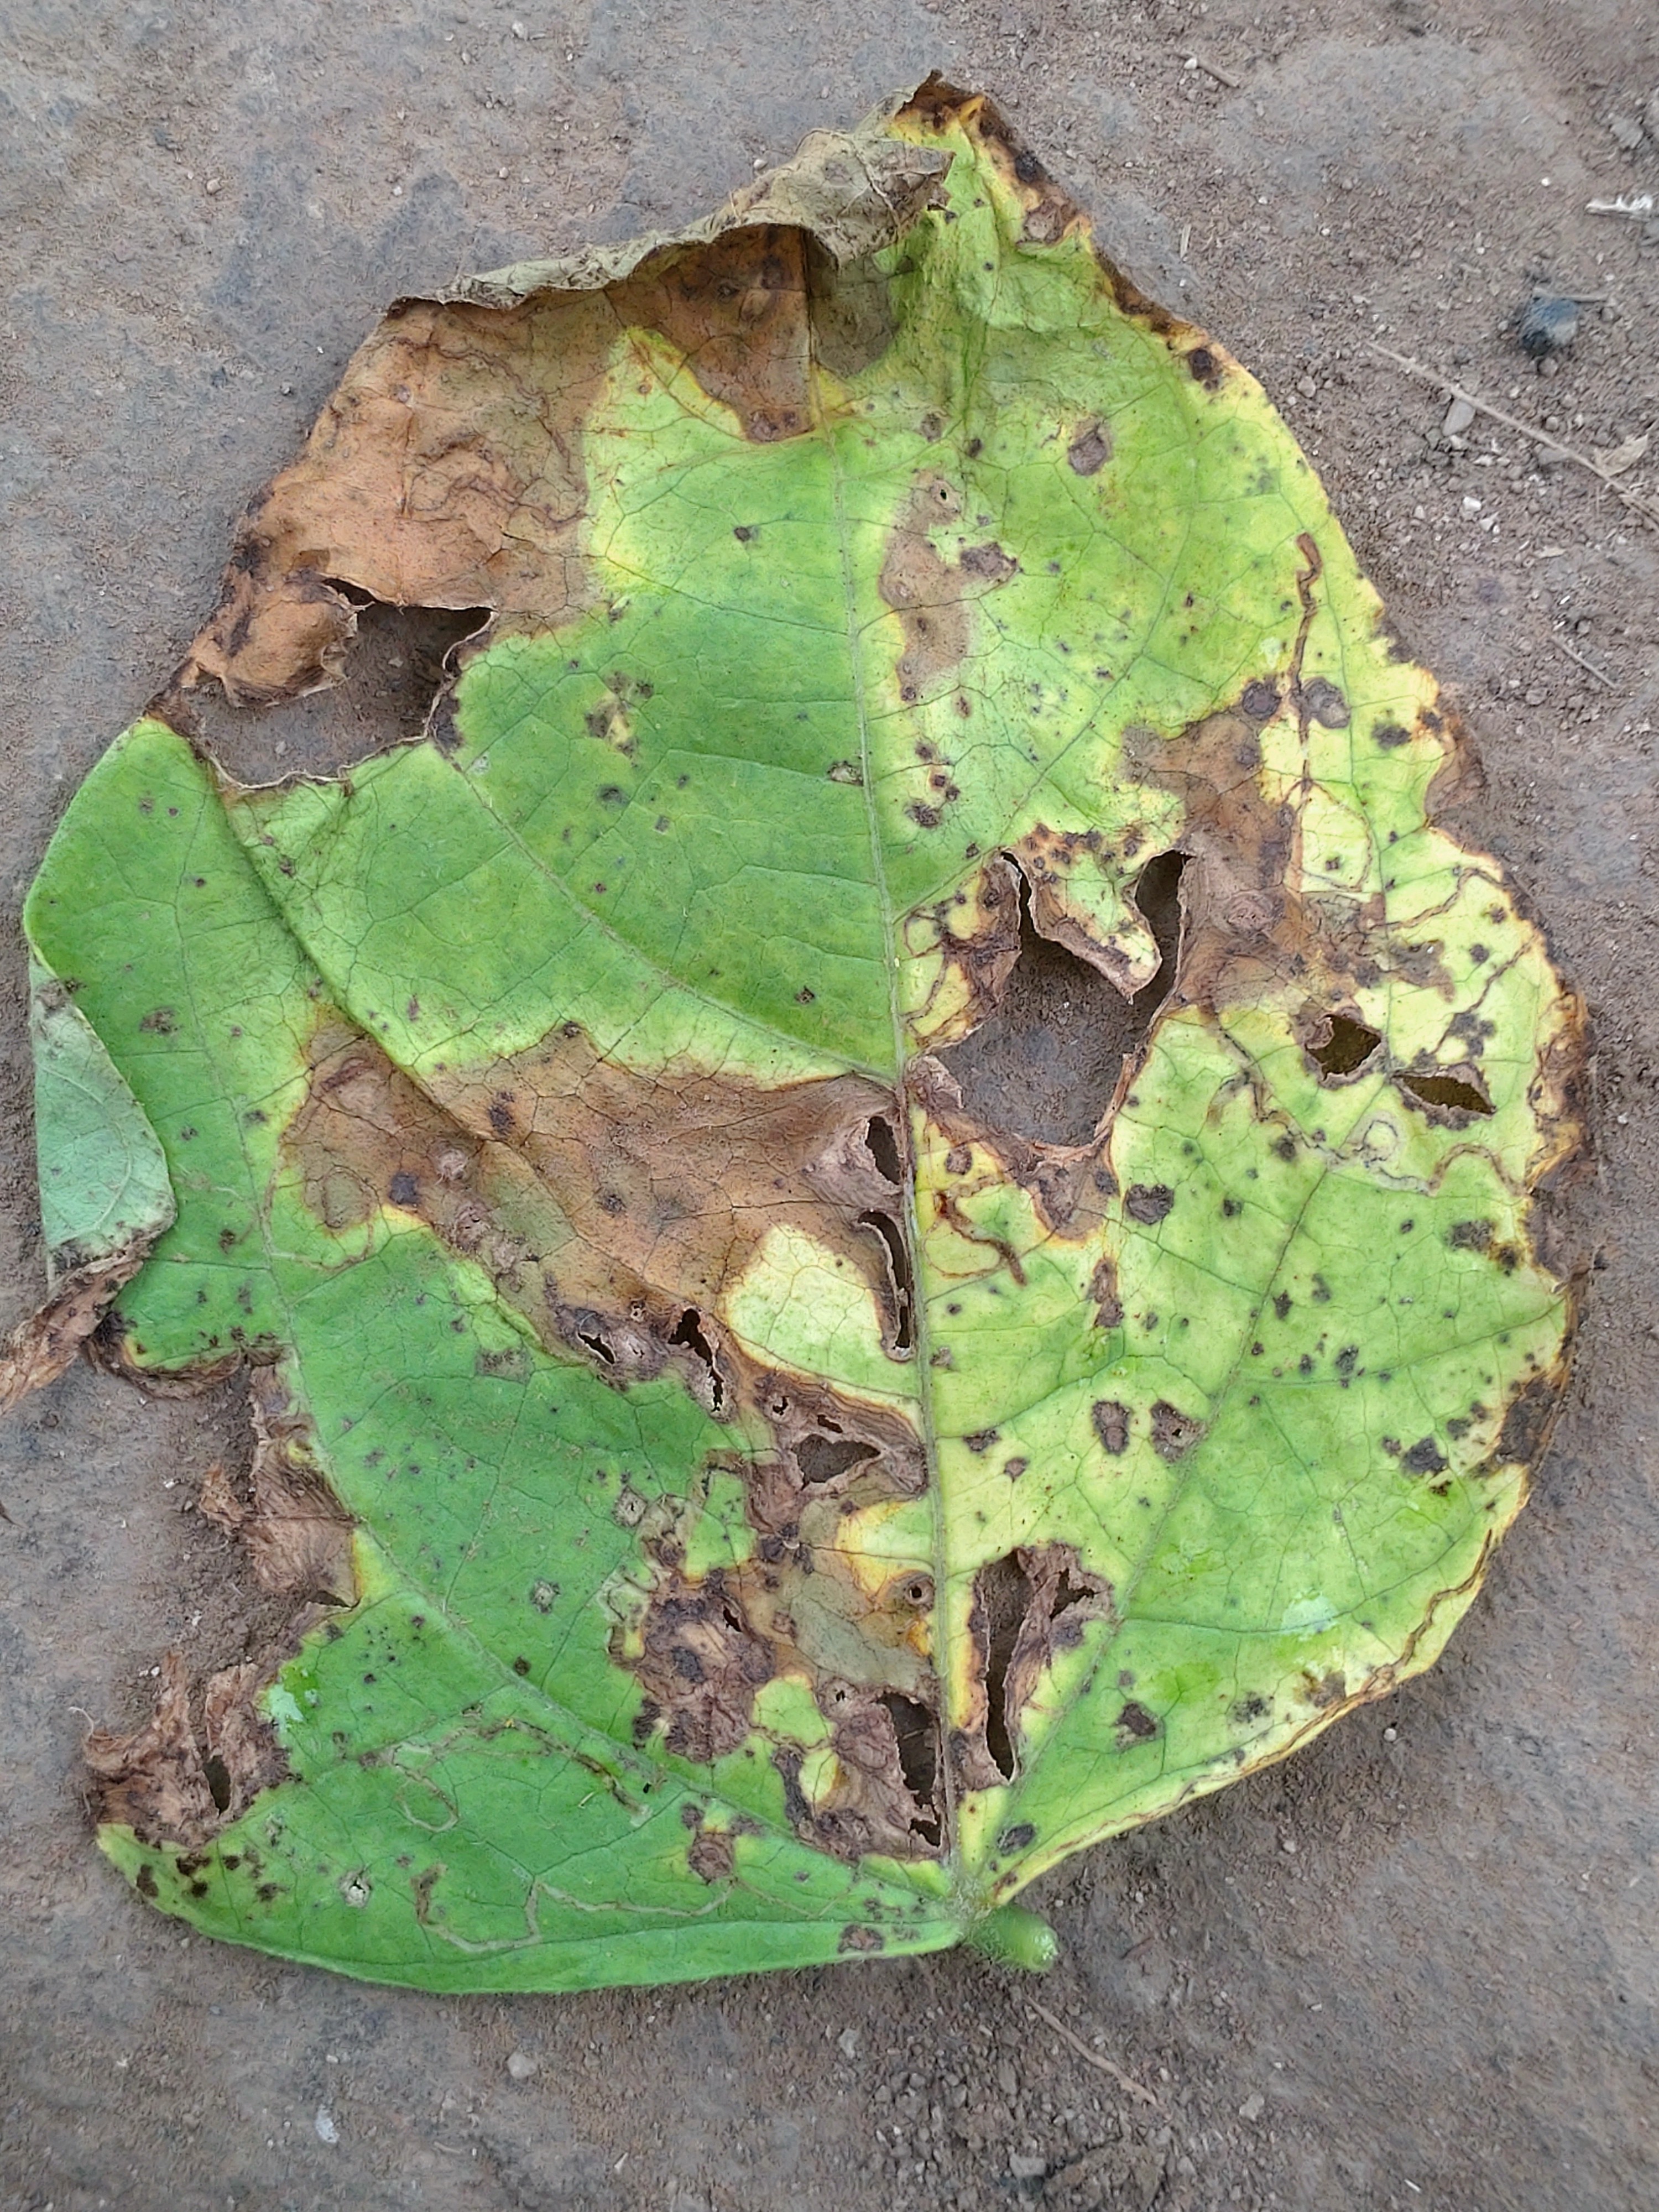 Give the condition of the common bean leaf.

anthracnose
